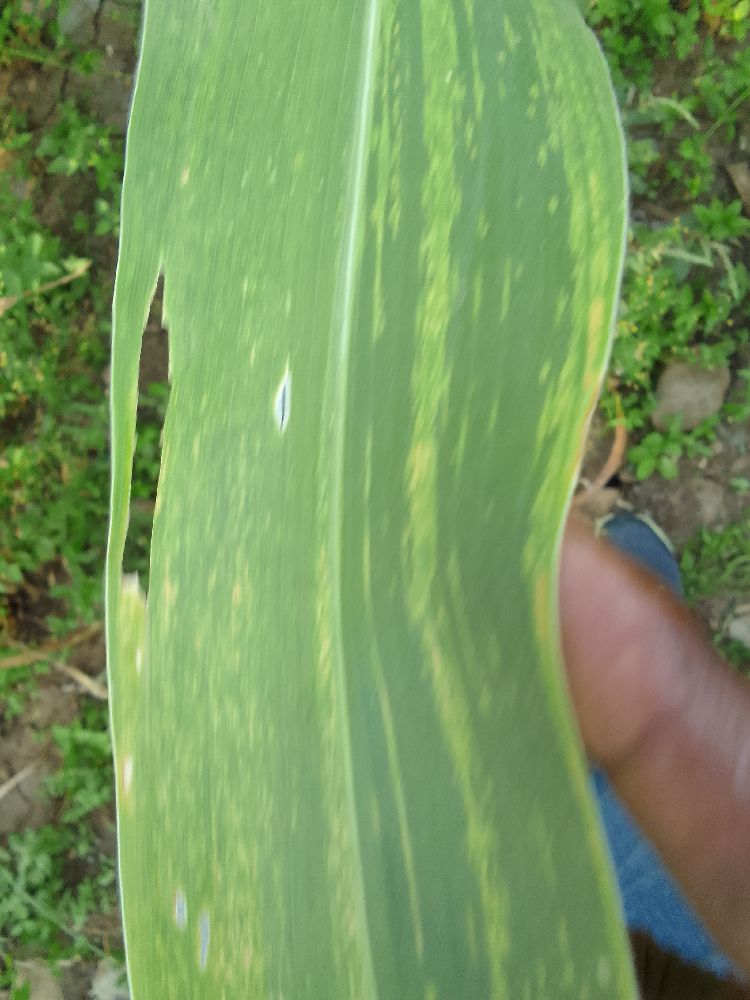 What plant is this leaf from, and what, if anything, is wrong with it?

maize, maize lethal necrosis
